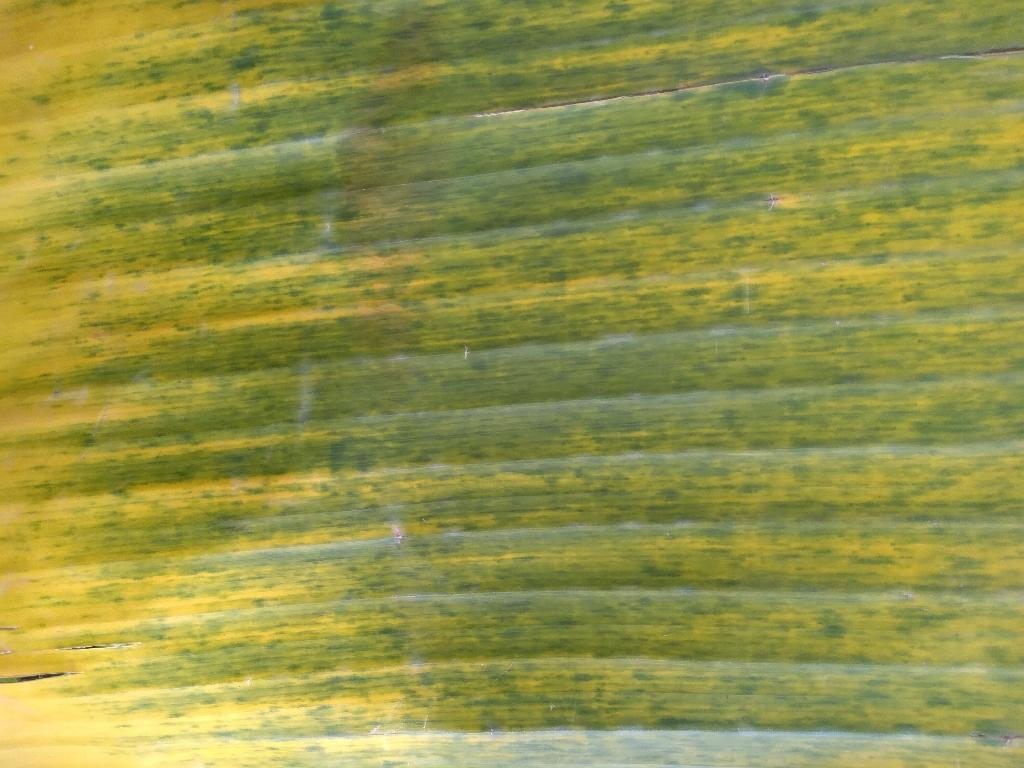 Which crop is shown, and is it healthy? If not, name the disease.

banana, fusarium wilt race 1
